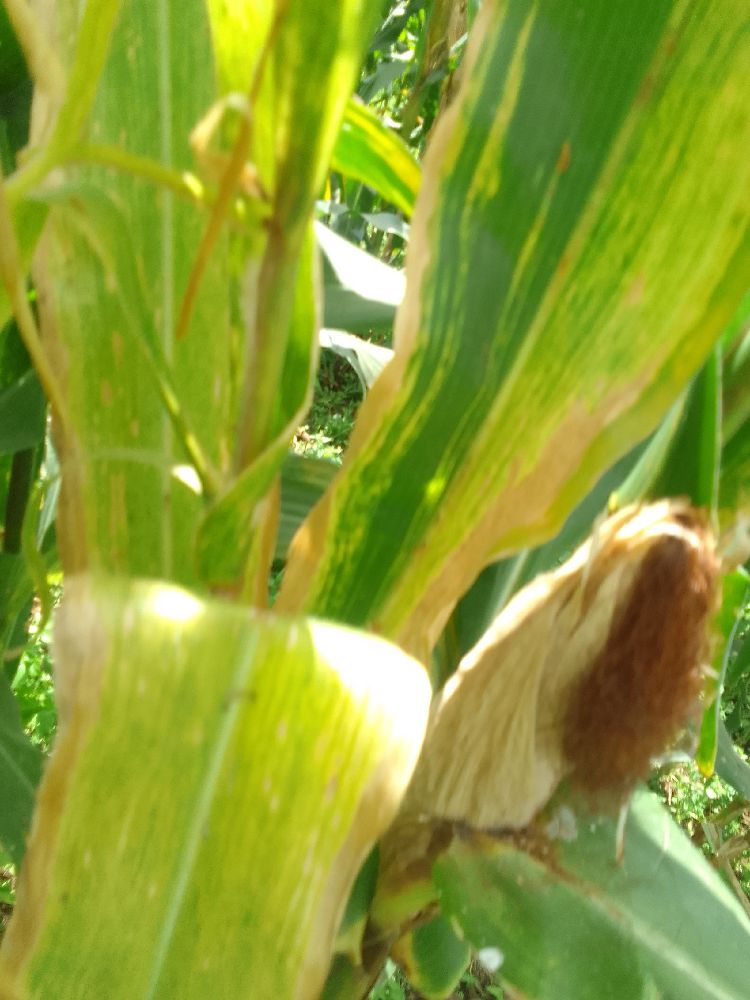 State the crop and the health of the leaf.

maize, maize lethal necrosis
